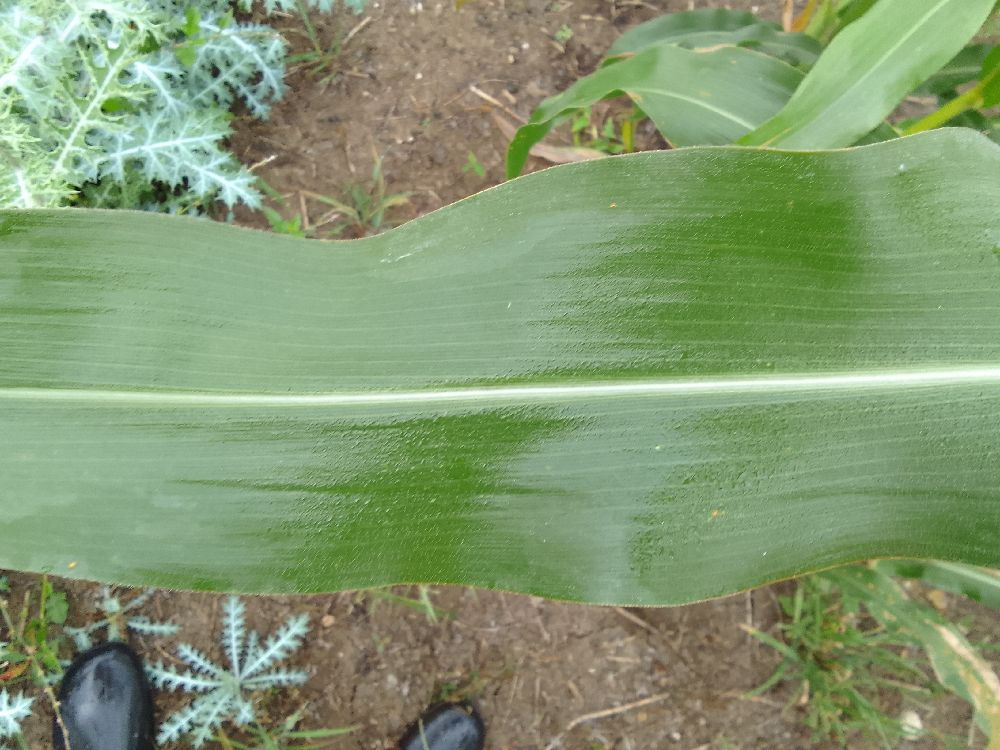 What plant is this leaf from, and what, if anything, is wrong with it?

maize, healthy
